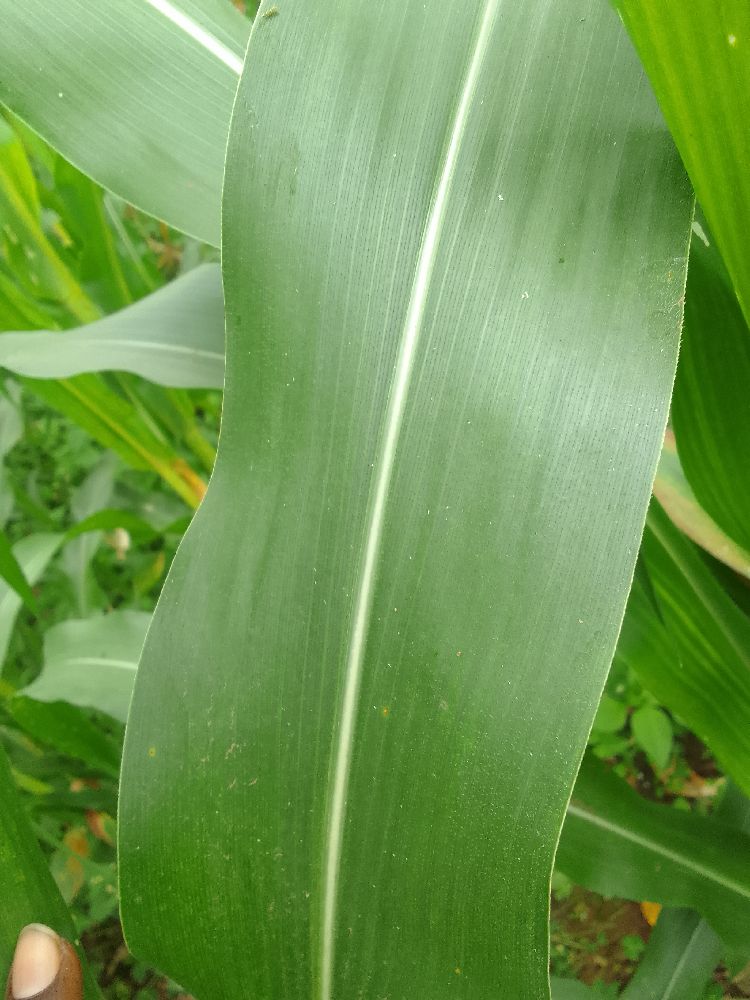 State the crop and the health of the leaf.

maize, healthy
